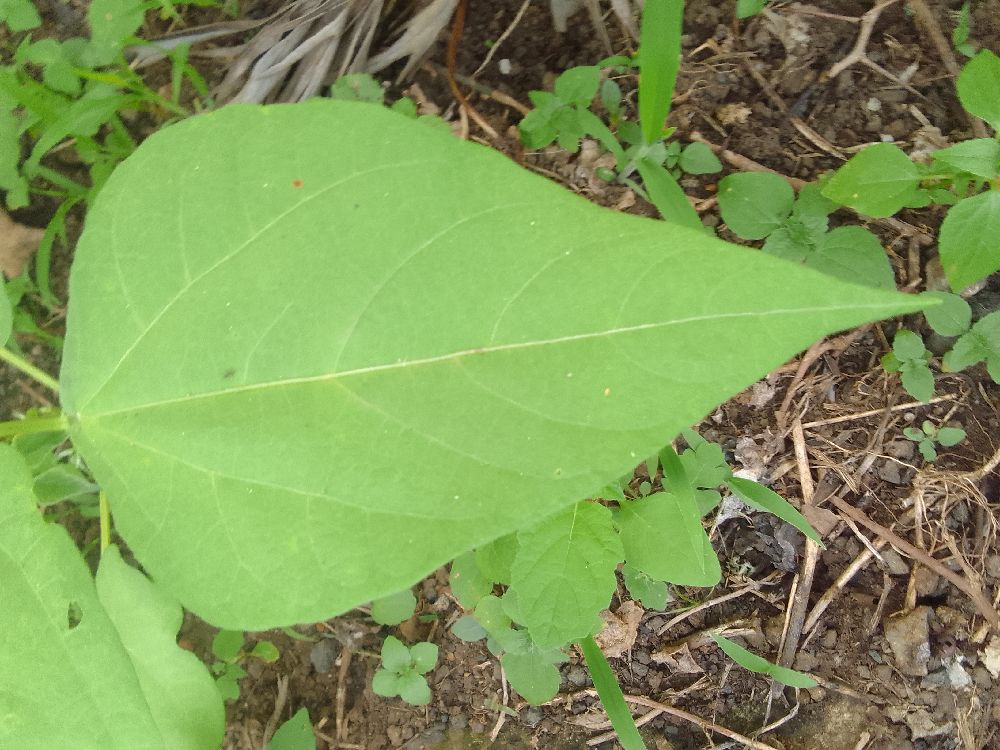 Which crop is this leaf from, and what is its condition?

common bean, healthy
